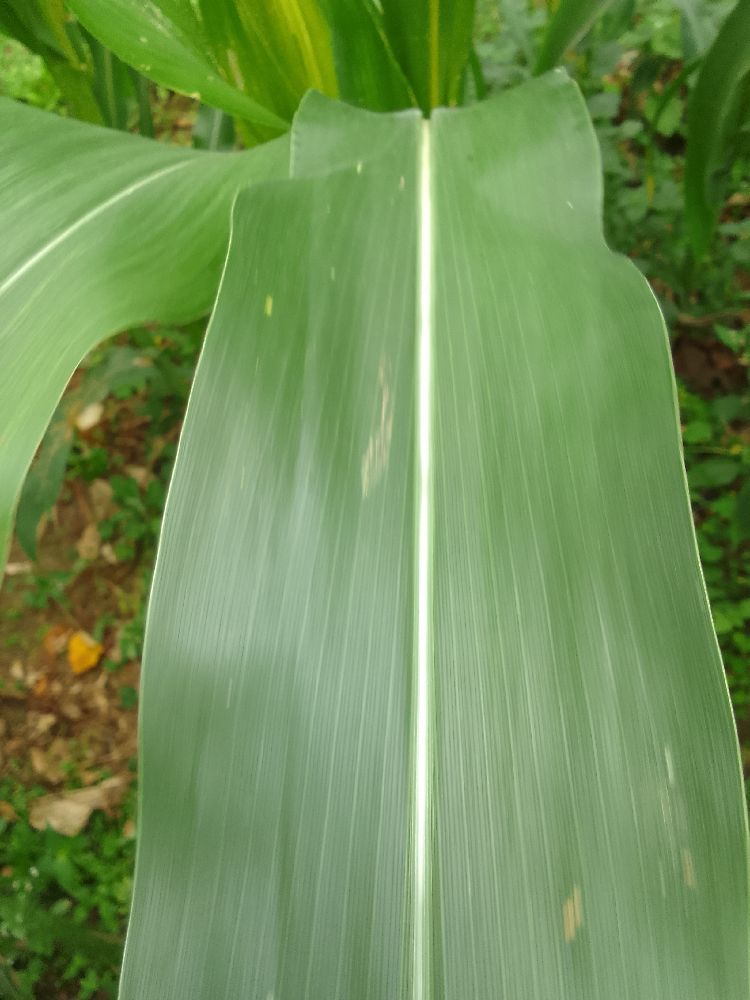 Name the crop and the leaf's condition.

maize, healthy
